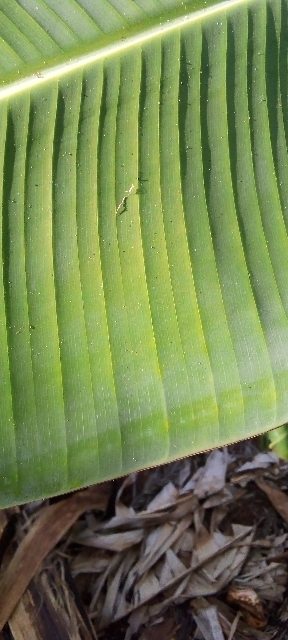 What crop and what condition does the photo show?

banana, healthy
